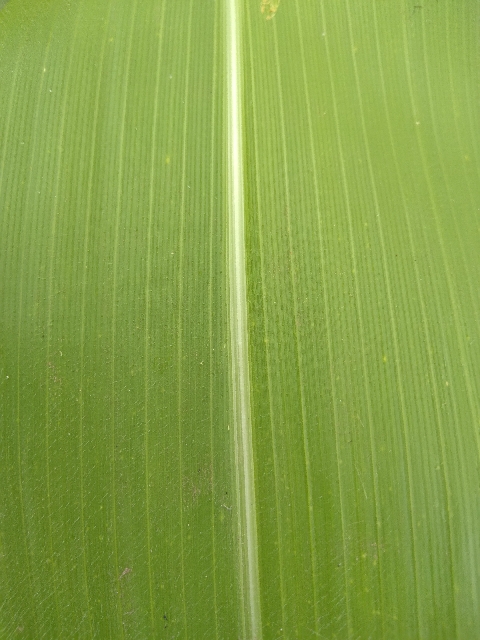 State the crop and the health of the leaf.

maize, healthy
